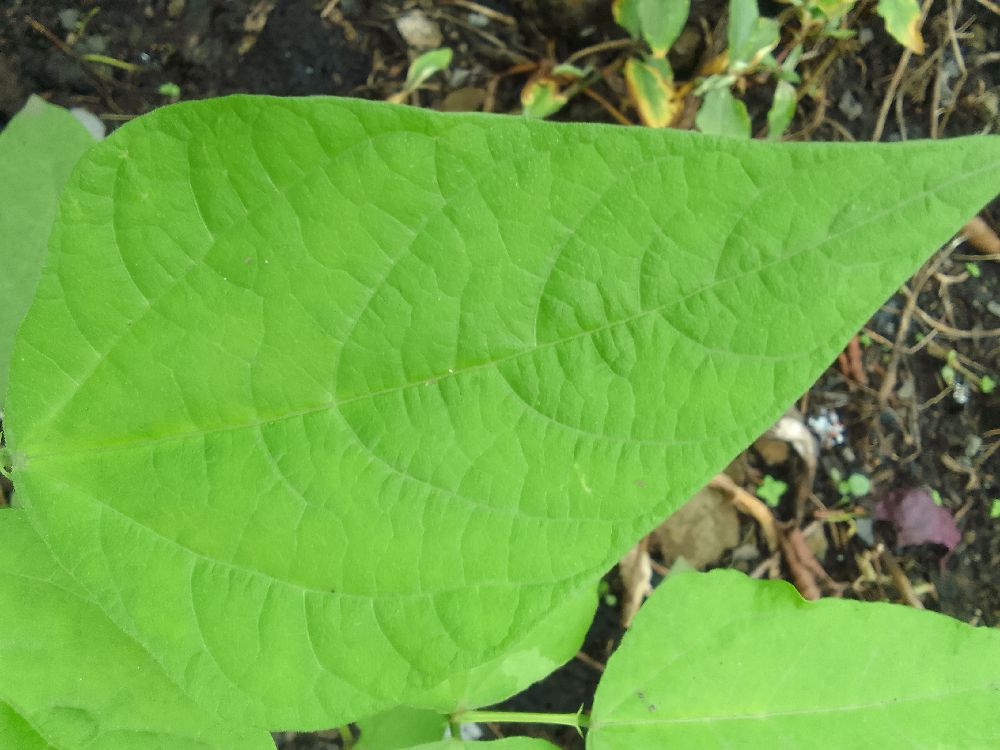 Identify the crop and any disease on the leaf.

common bean, healthy
